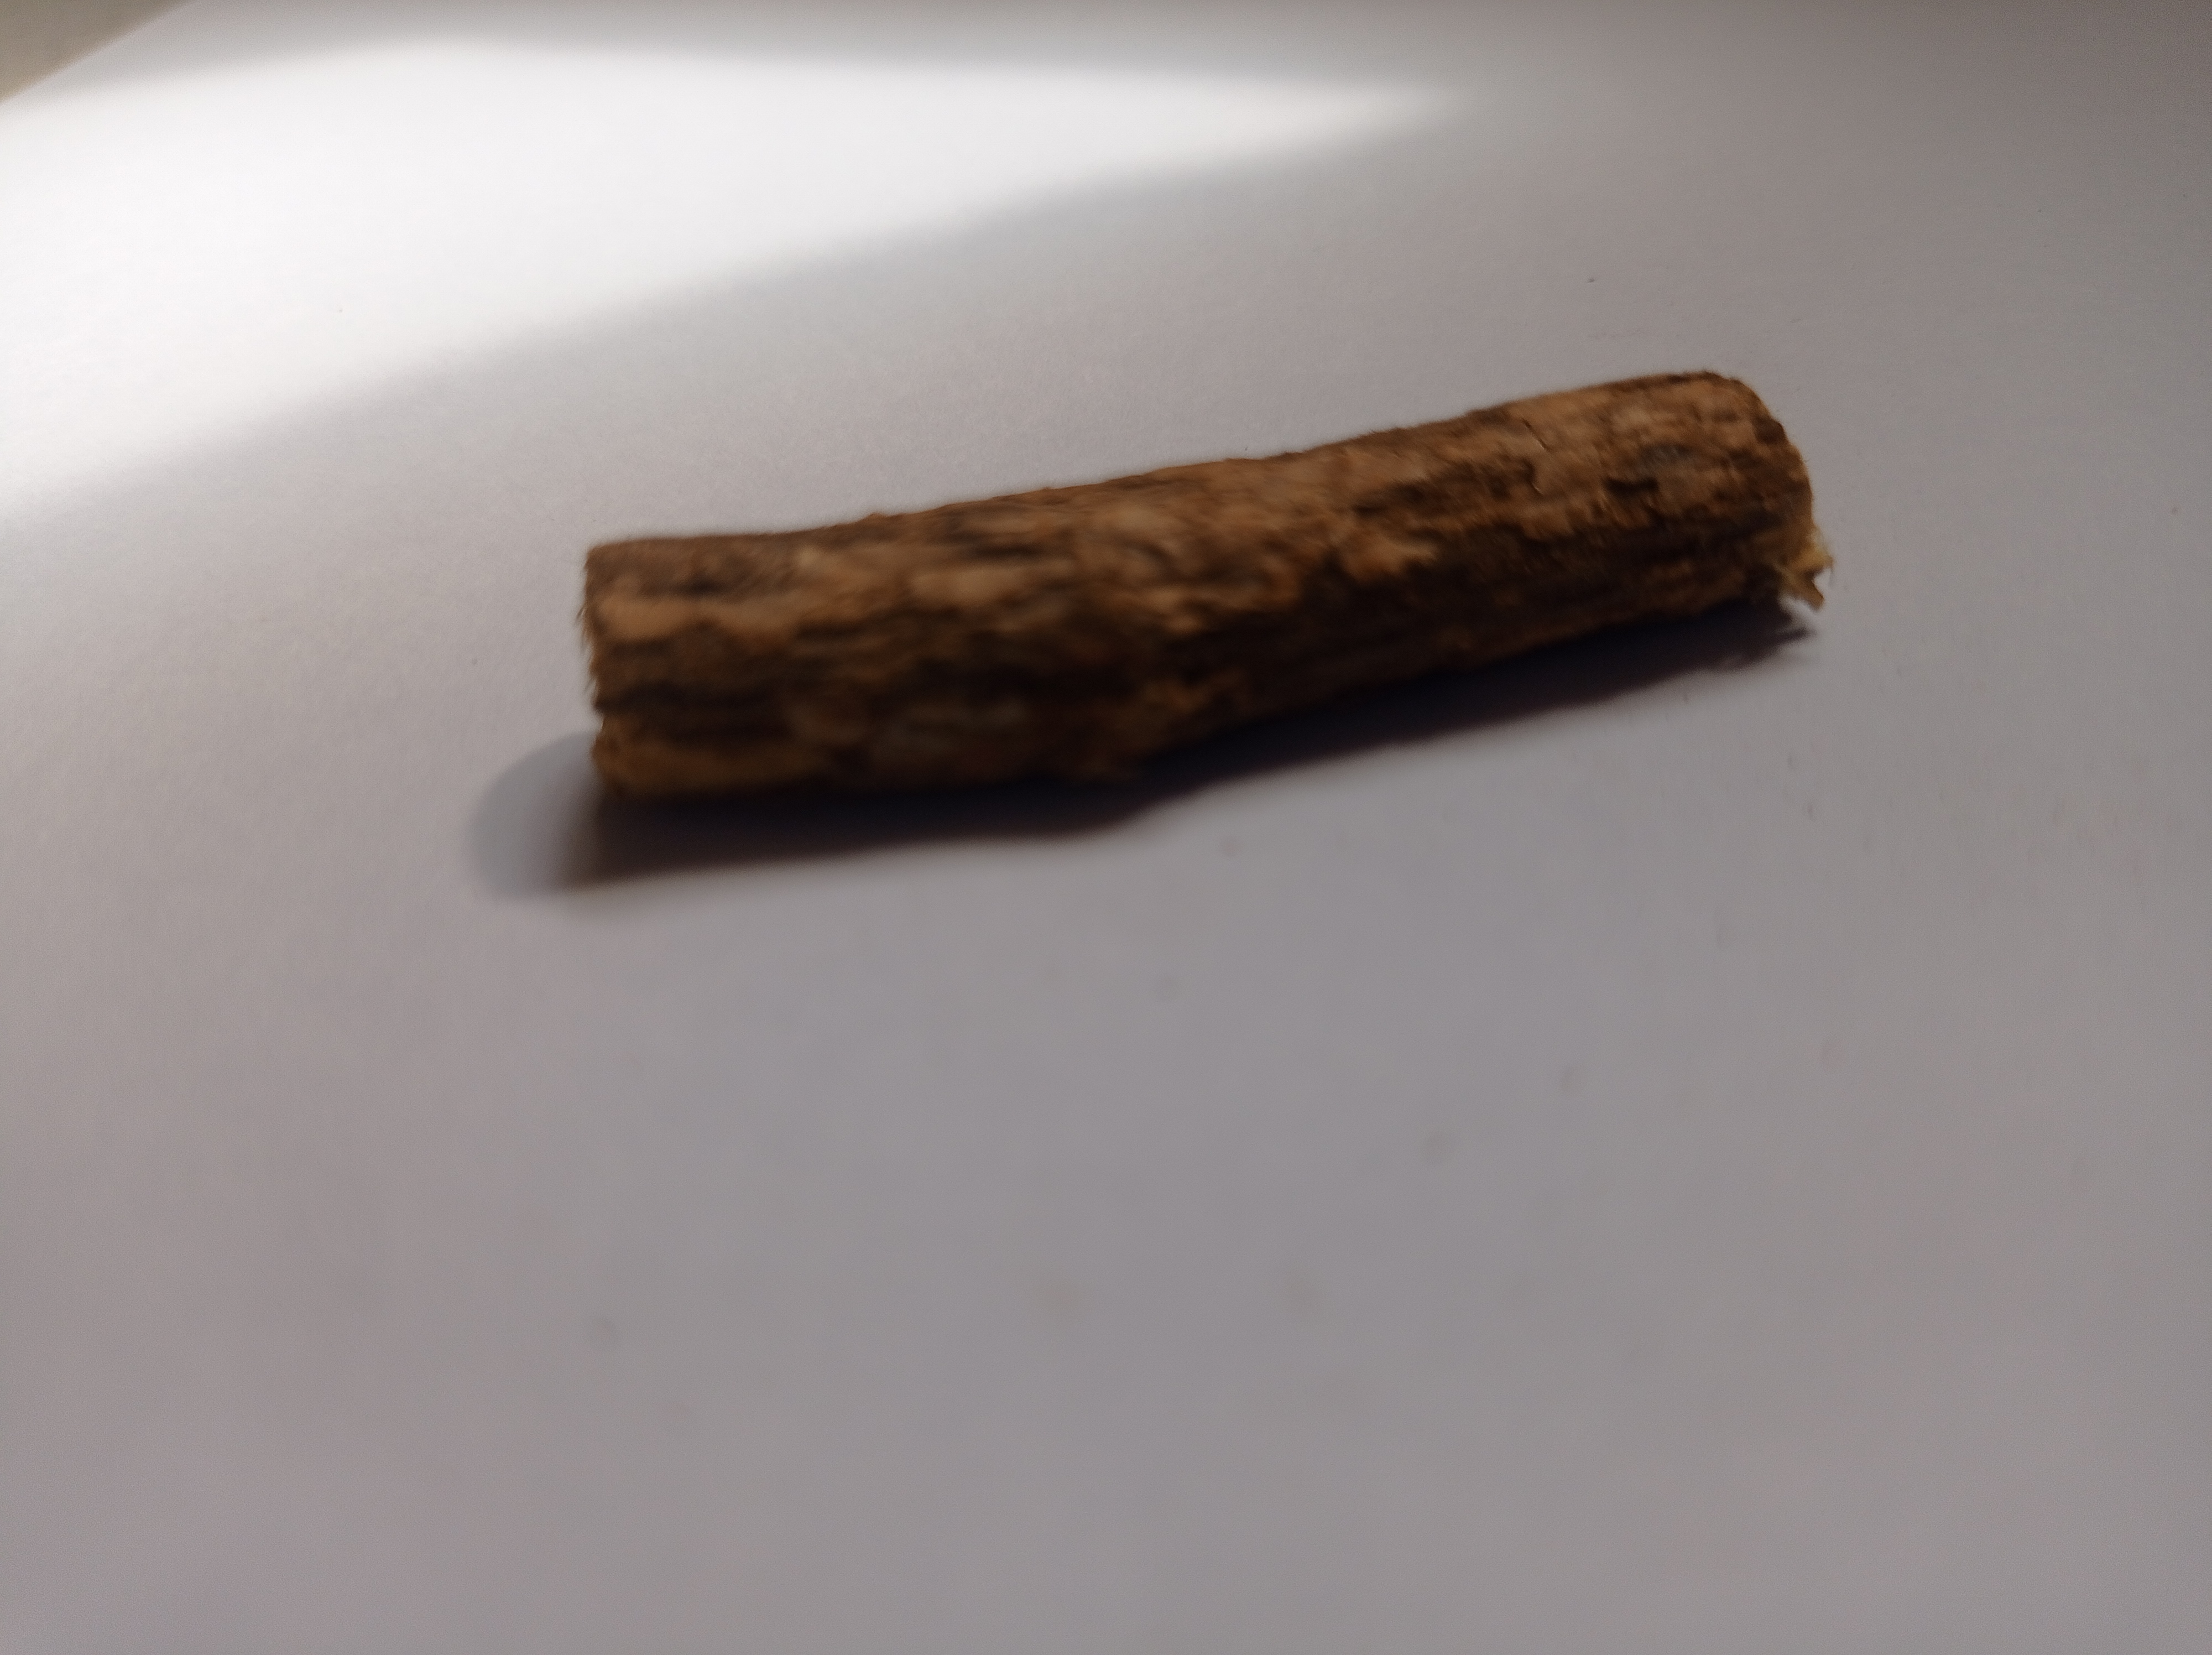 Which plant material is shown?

jesthamadh
